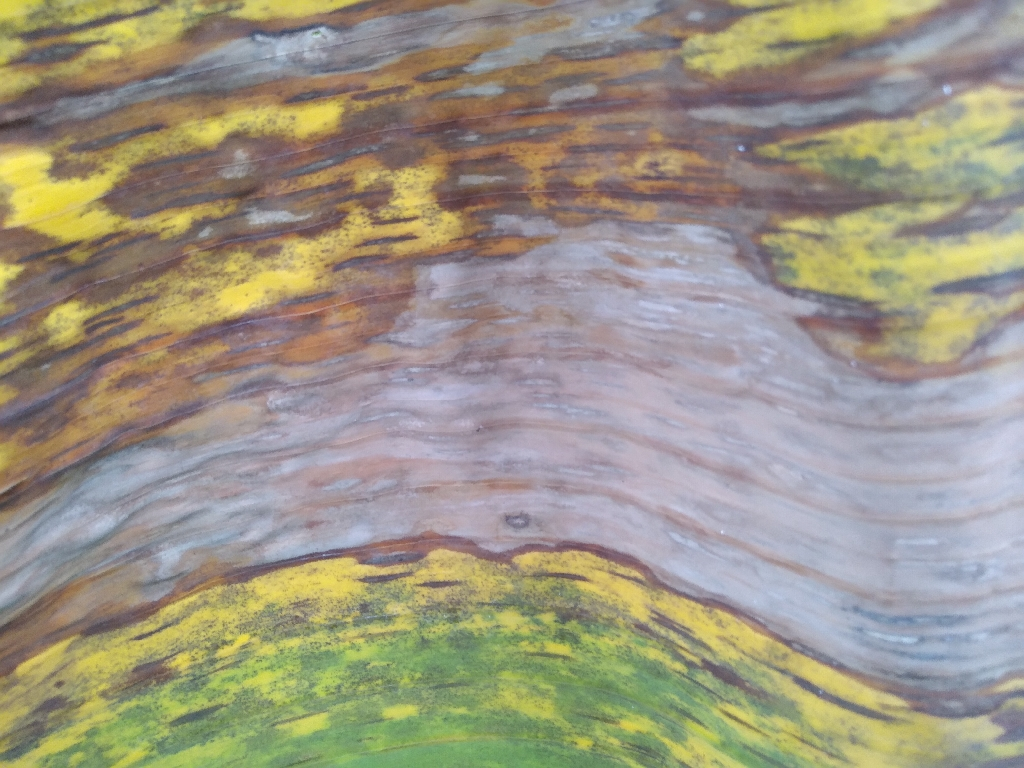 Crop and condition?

banana, black sigatoka
